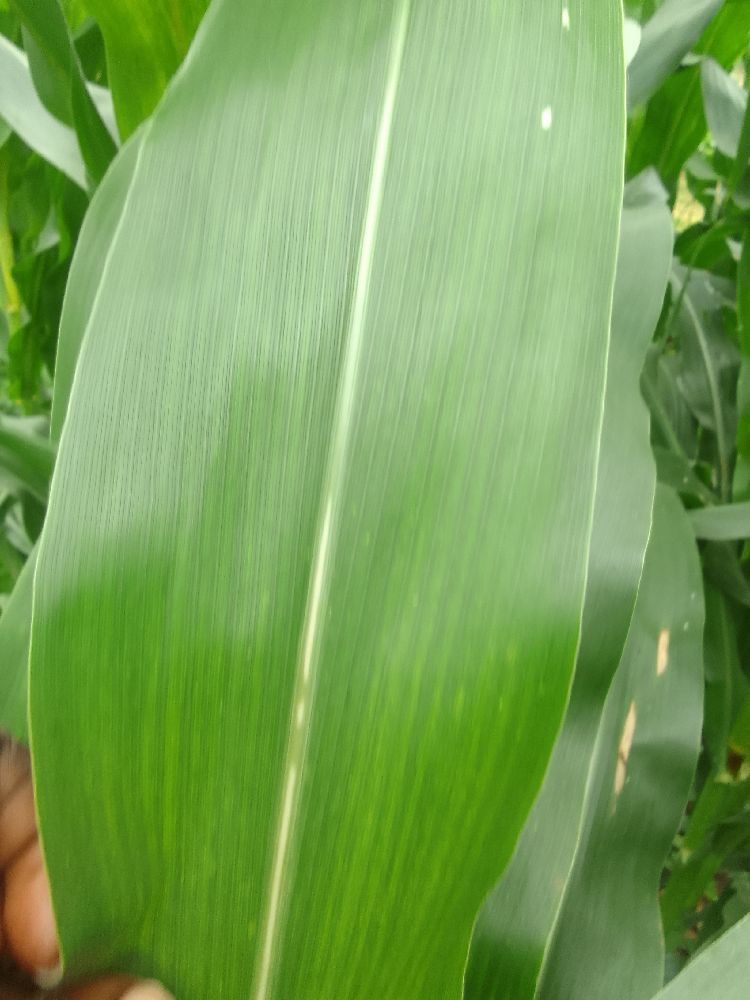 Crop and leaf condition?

maize, healthy
